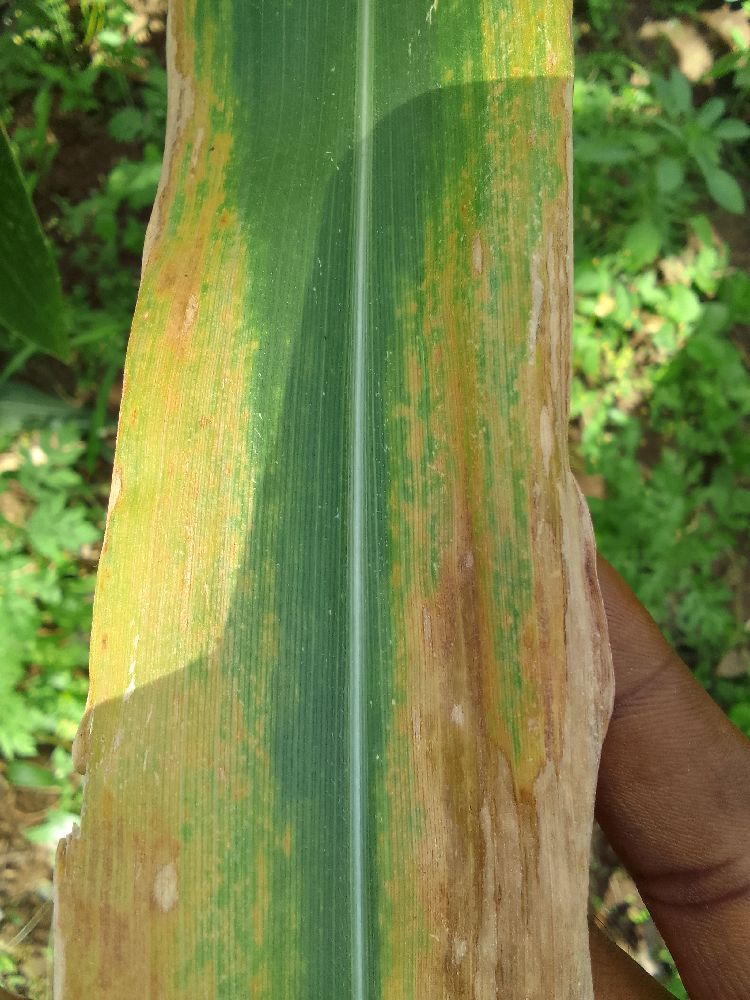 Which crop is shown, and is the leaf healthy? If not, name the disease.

maize, maize lethal necrosis
